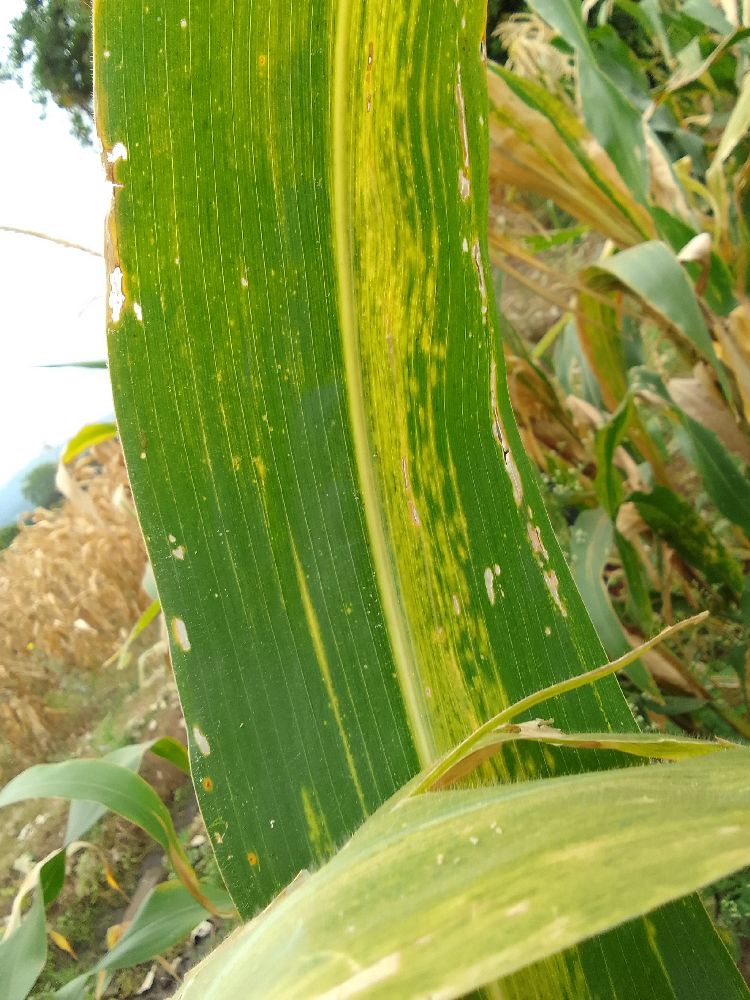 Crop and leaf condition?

maize, maize lethal necrosis
